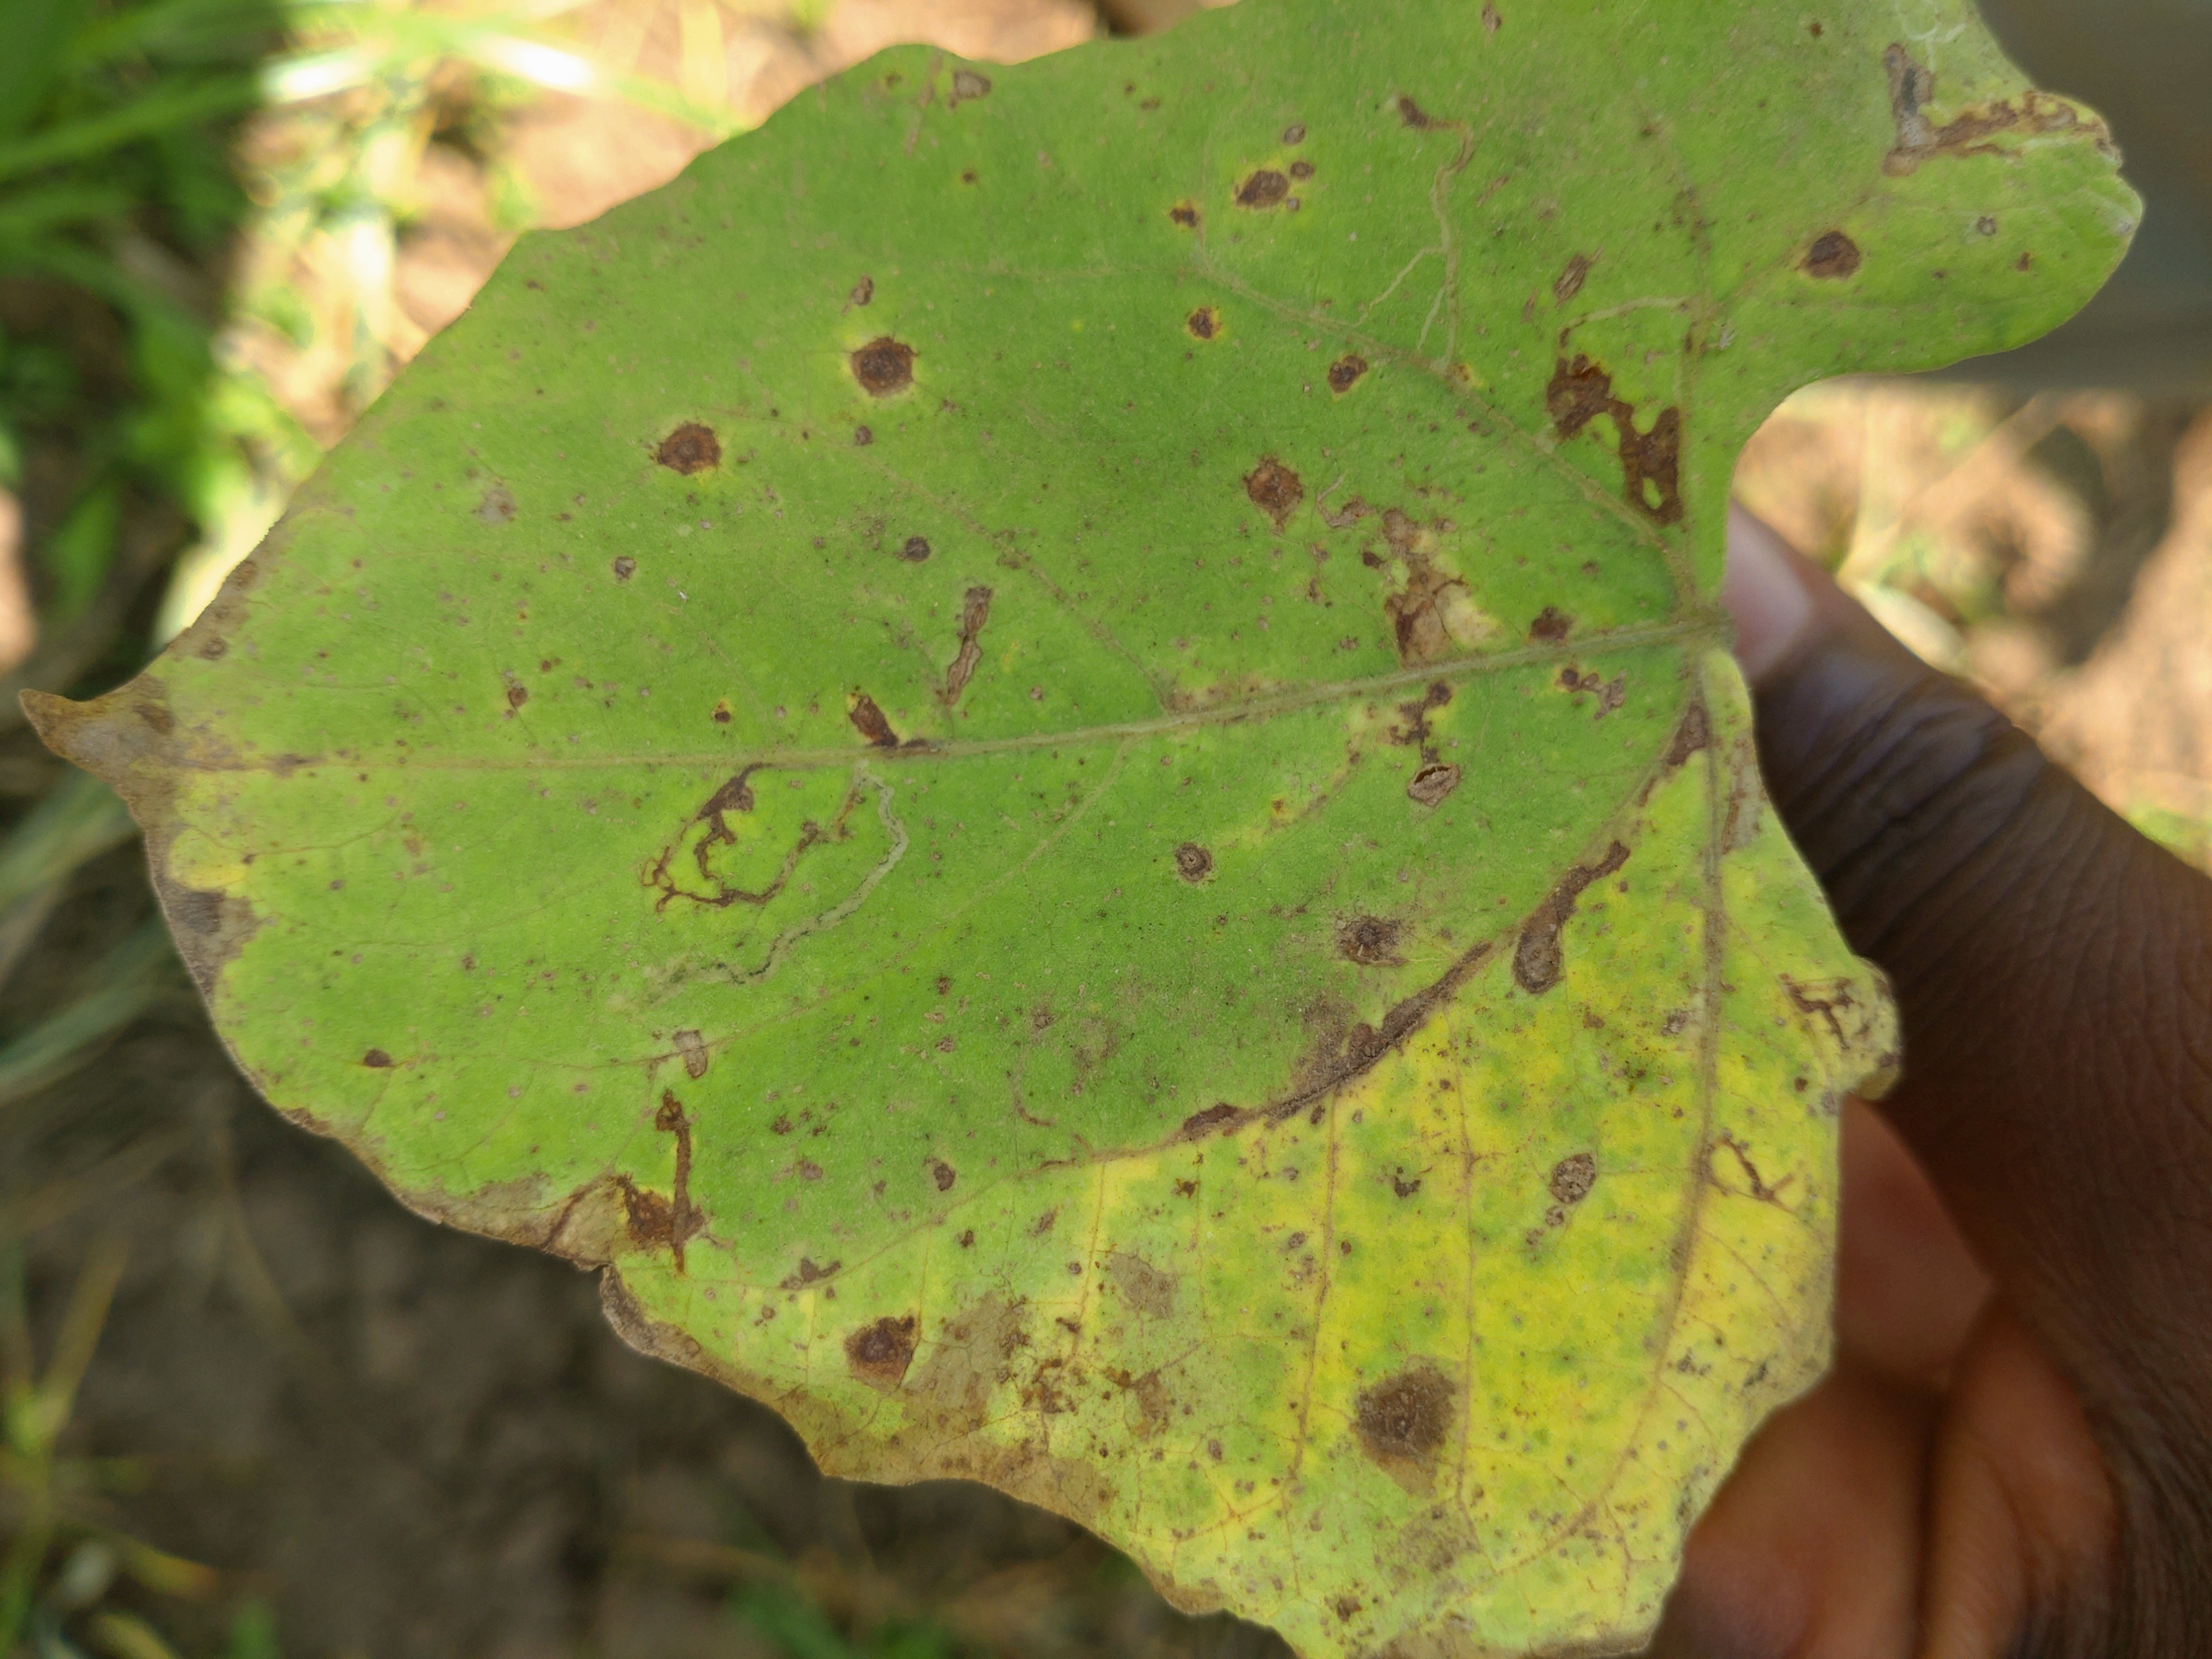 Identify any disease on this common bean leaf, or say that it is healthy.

anthracnose
